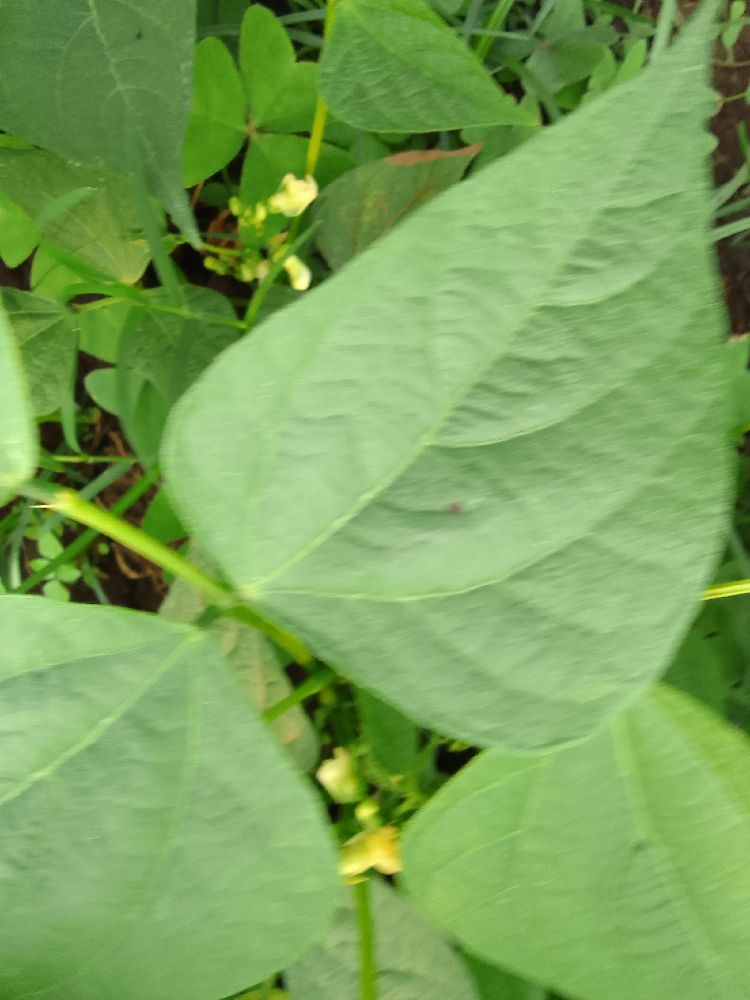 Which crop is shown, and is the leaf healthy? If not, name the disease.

maize, healthy
